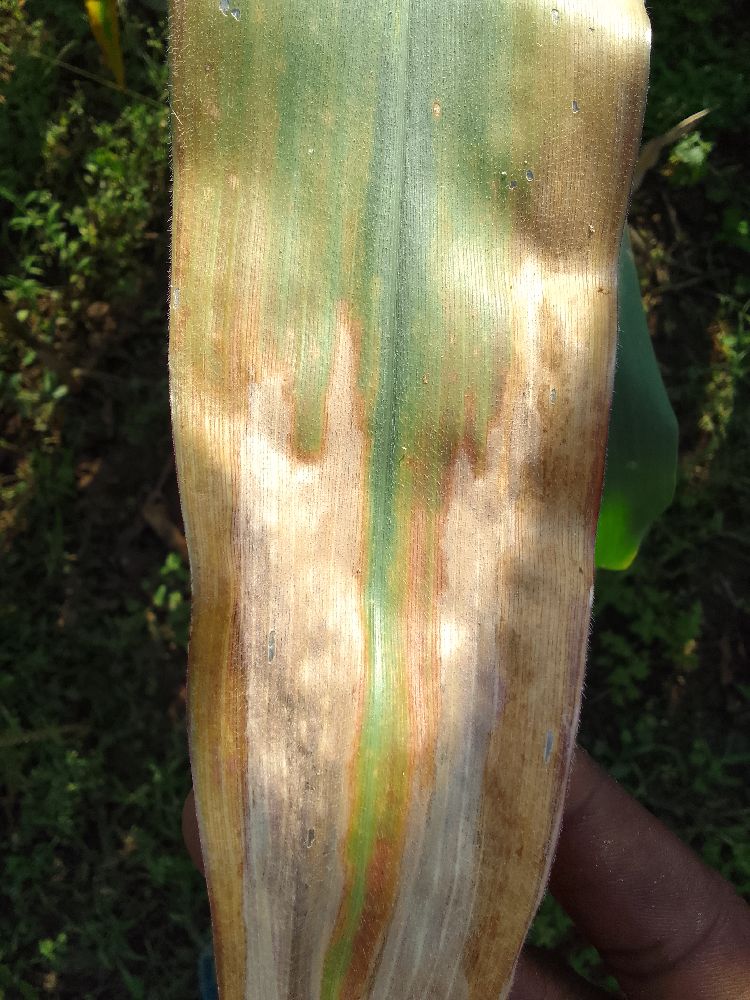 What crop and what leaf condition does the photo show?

maize, maize lethal necrosis
